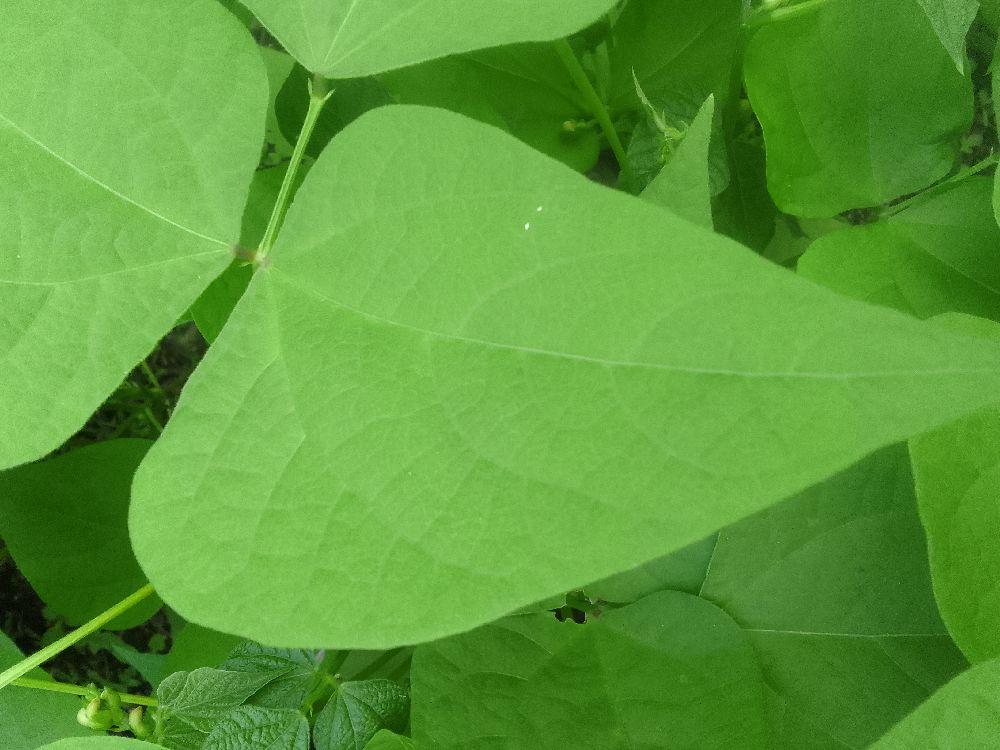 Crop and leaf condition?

common bean, healthy
